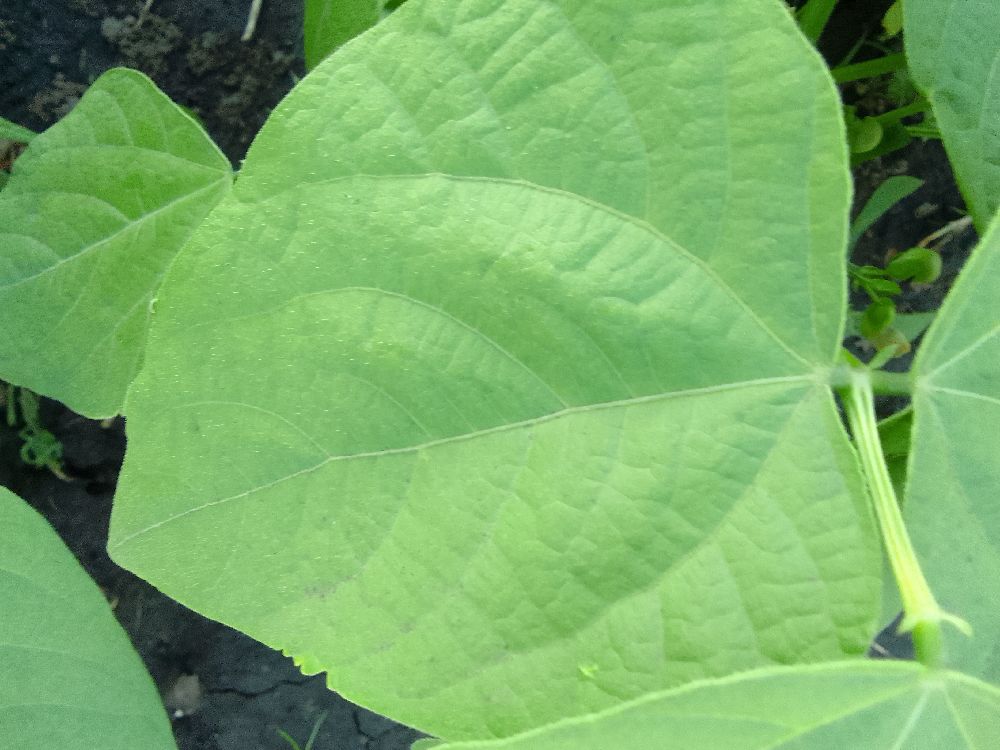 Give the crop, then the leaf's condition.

common bean, healthy
